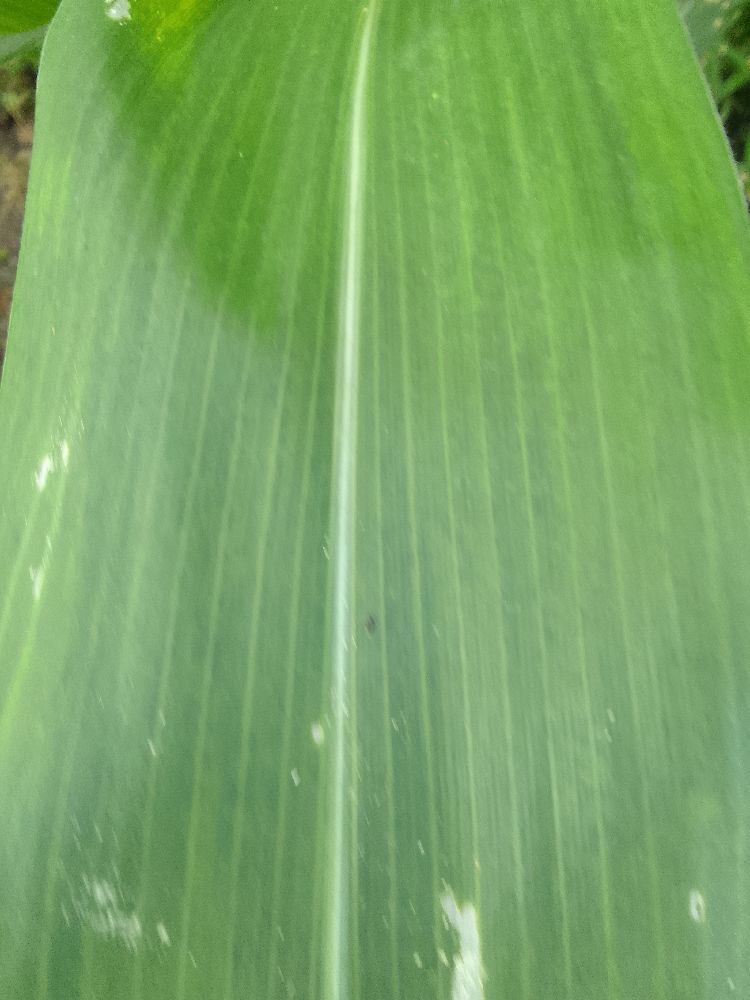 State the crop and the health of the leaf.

maize, healthy
